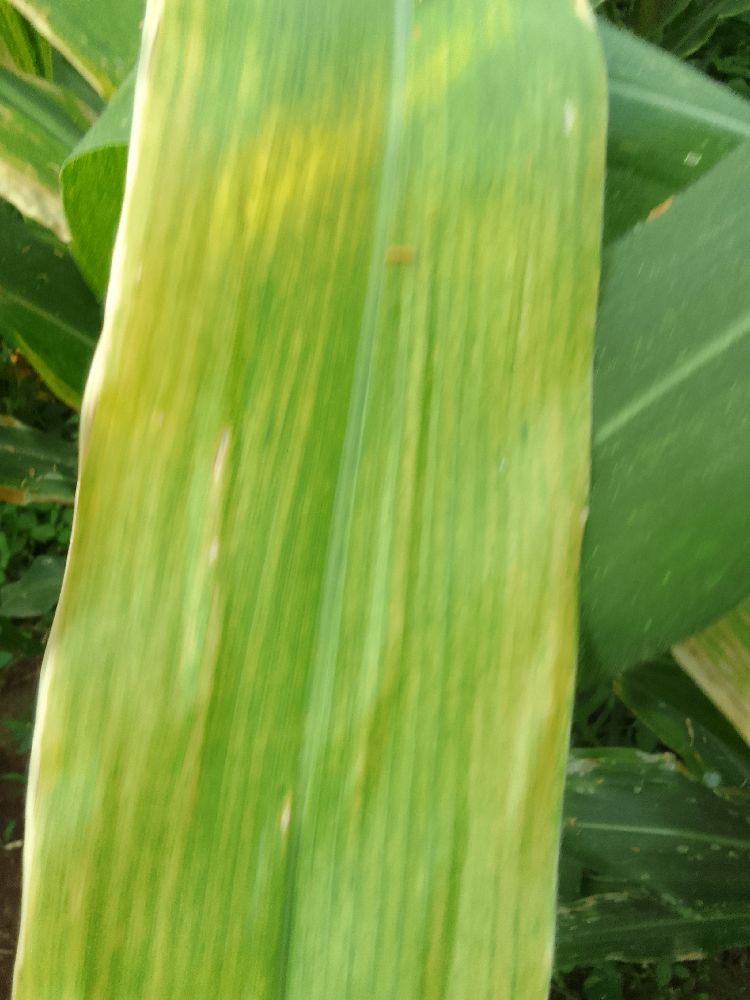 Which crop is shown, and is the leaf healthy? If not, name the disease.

maize, maize lethal necrosis
